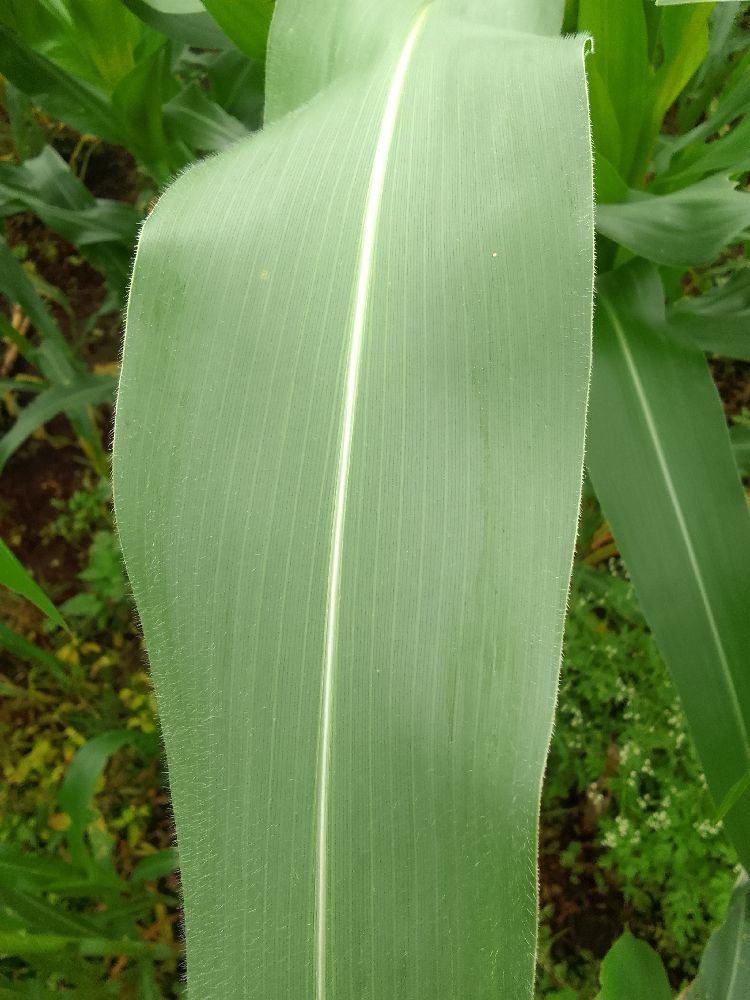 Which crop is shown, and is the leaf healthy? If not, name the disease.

maize, healthy
